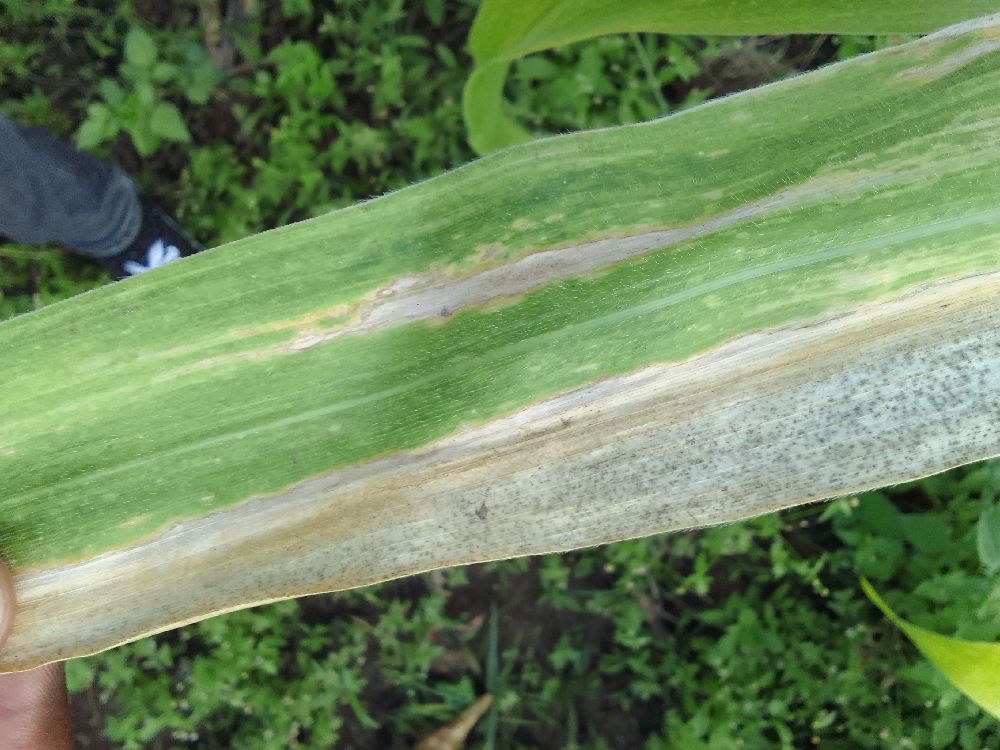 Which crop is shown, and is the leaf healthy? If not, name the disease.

maize, maize lethal necrosis
